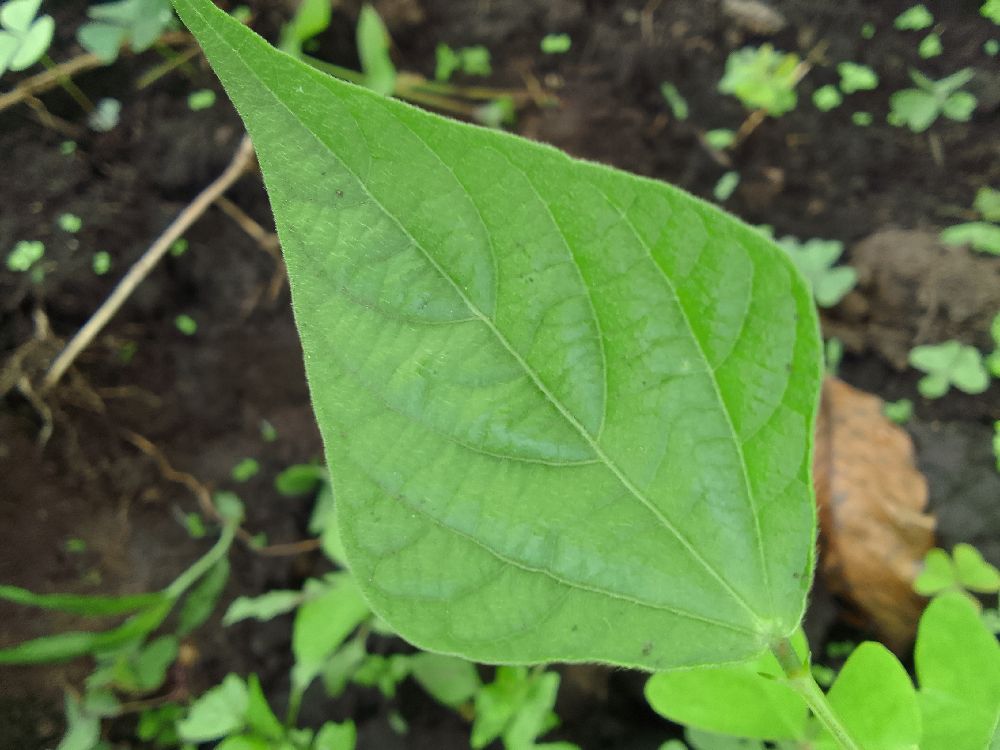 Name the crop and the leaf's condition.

common bean, healthy
